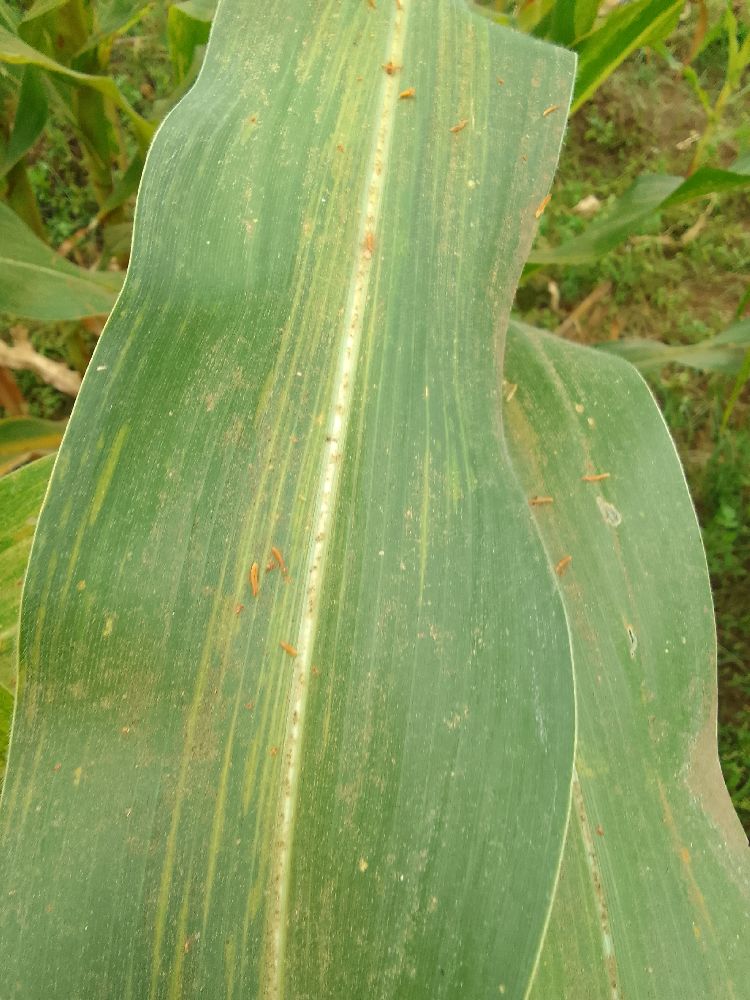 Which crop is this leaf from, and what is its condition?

maize, maize lethal necrosis
